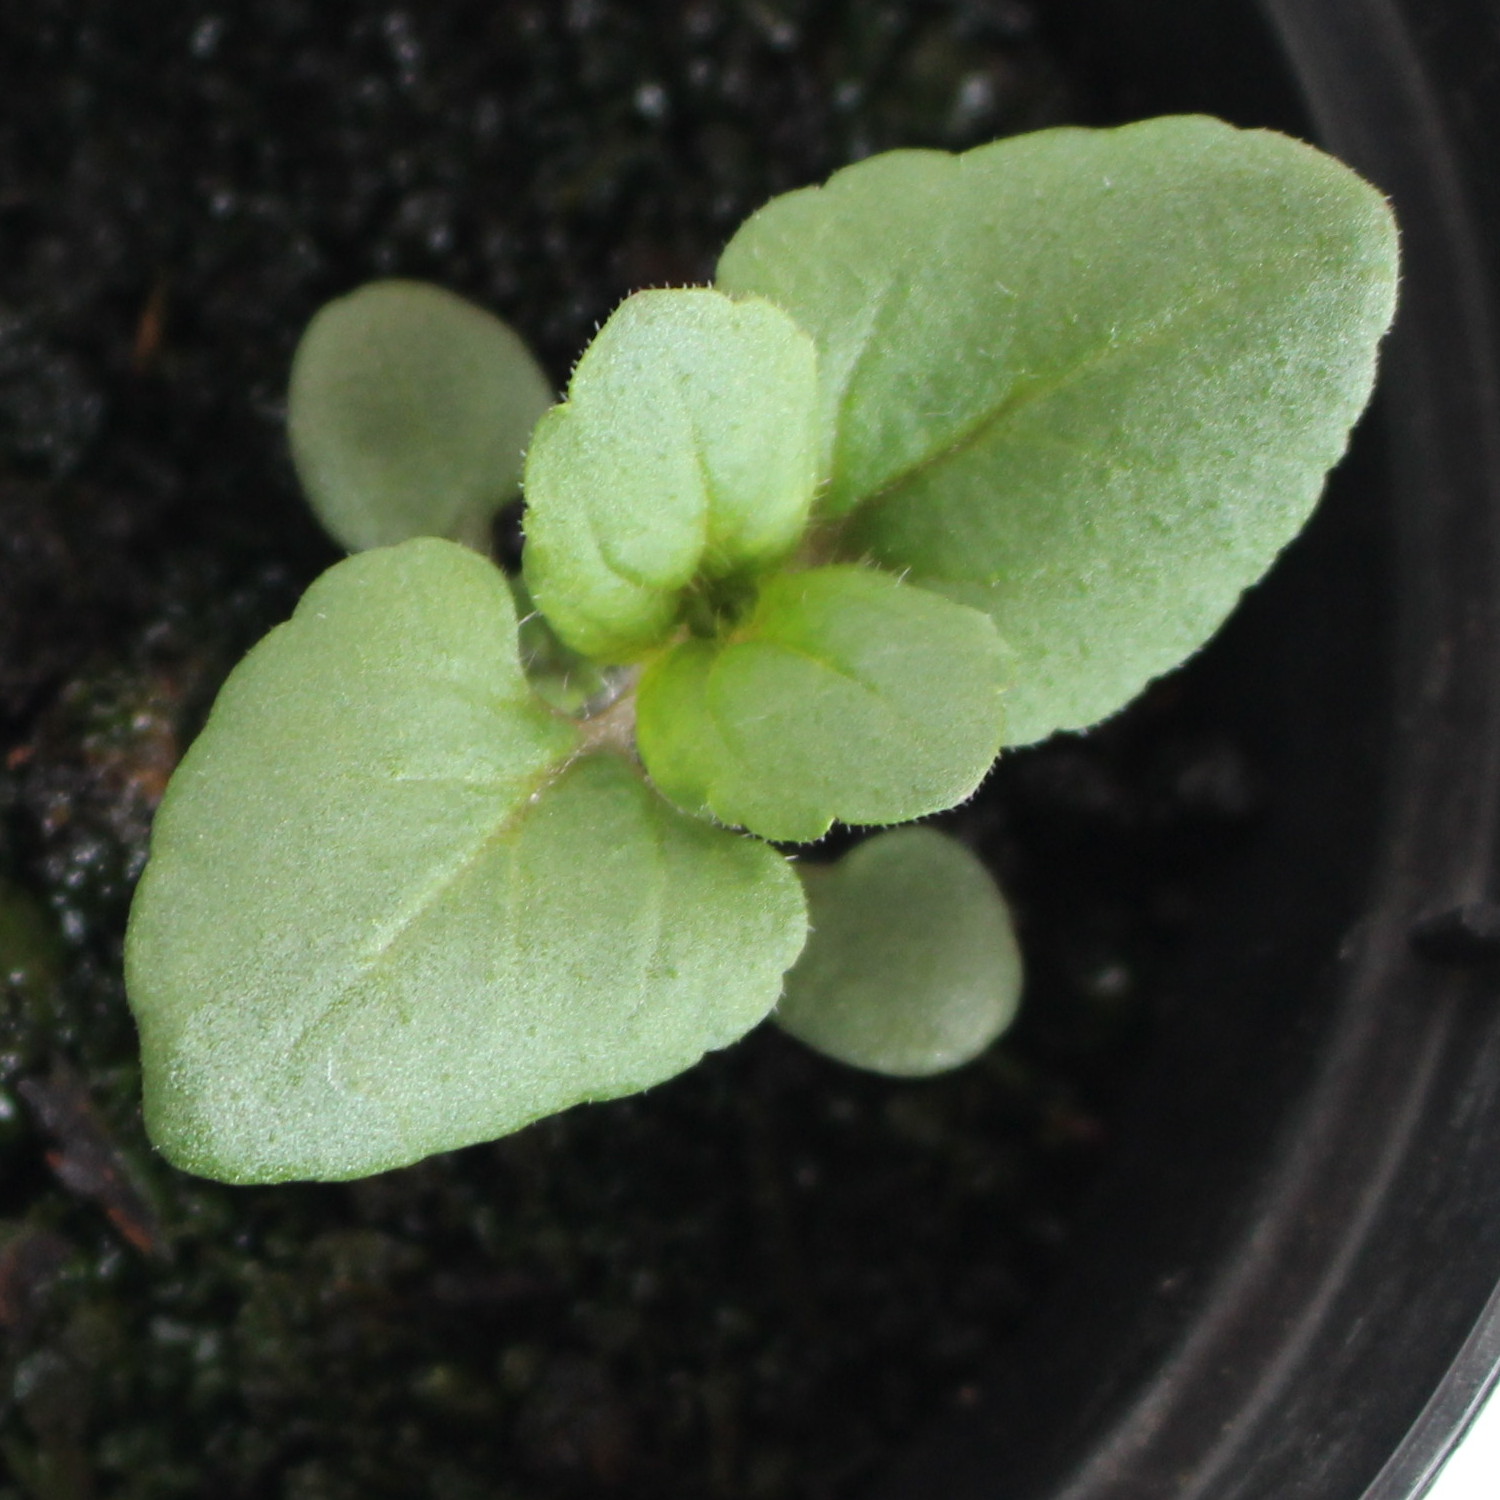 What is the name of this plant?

Veronica persica
